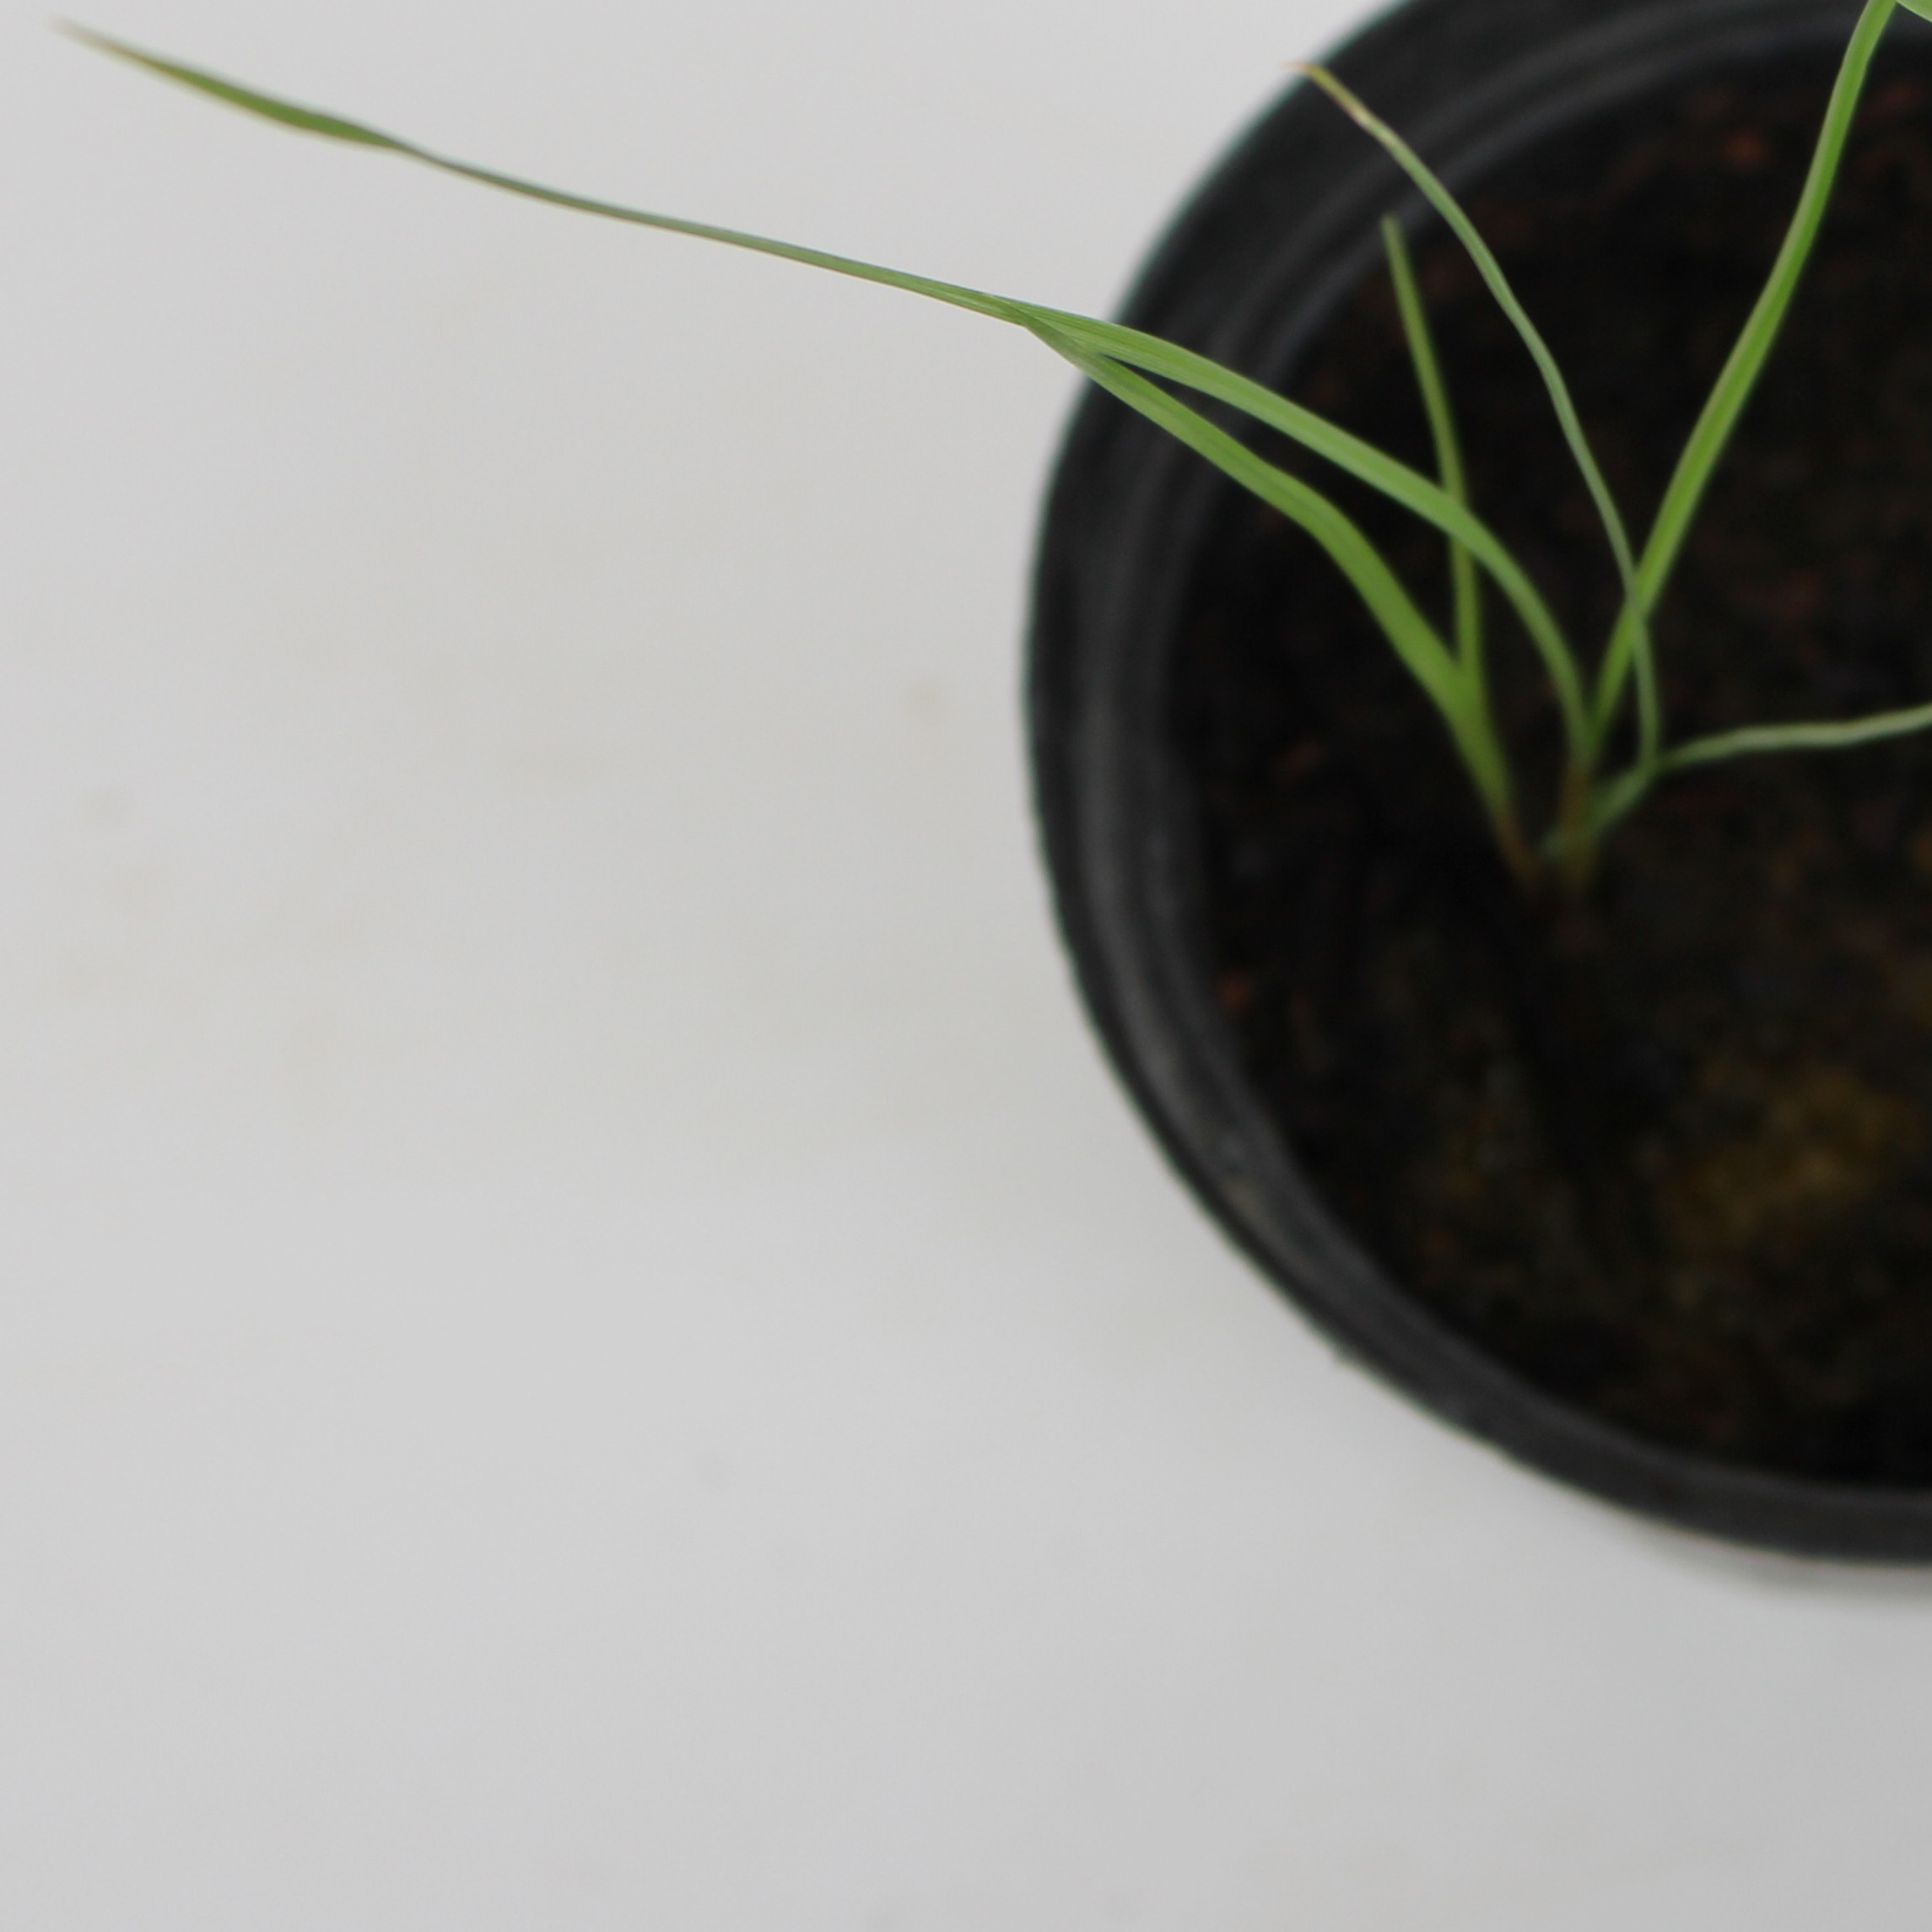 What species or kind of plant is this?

Lolium multiflorum
